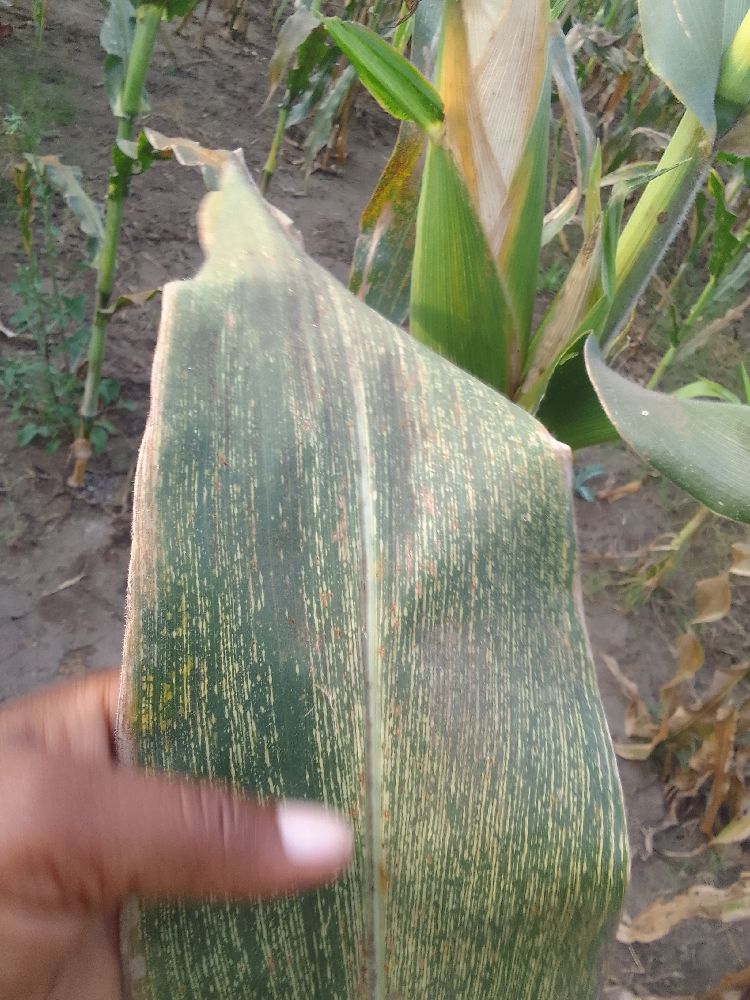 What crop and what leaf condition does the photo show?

maize, maize streak virus
